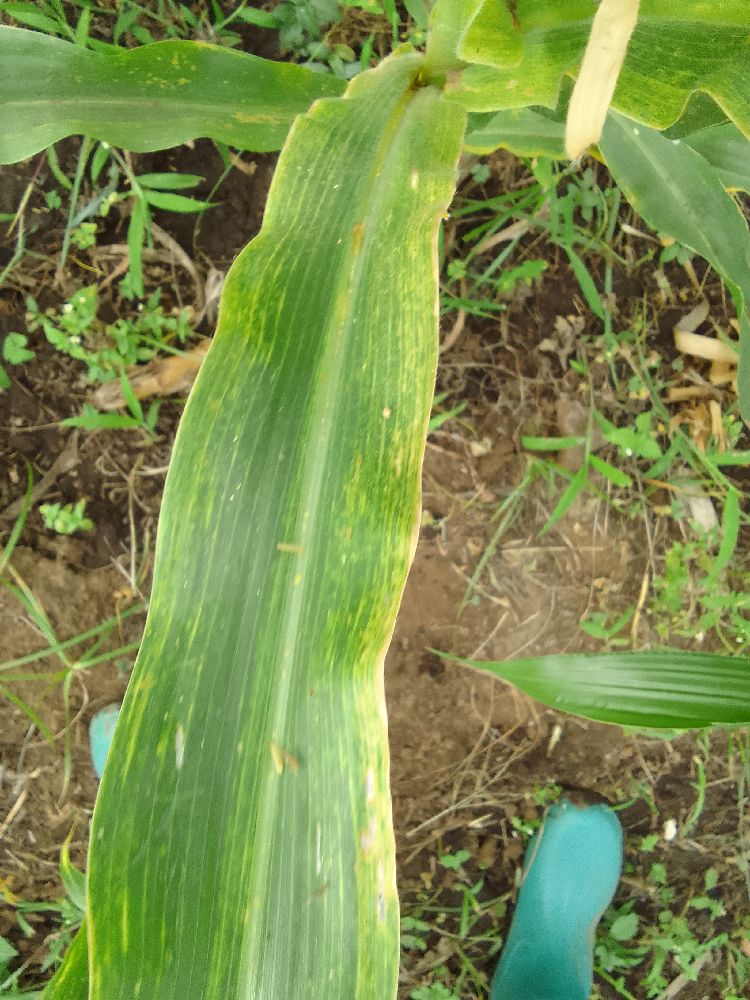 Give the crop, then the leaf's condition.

maize, maize lethal necrosis
